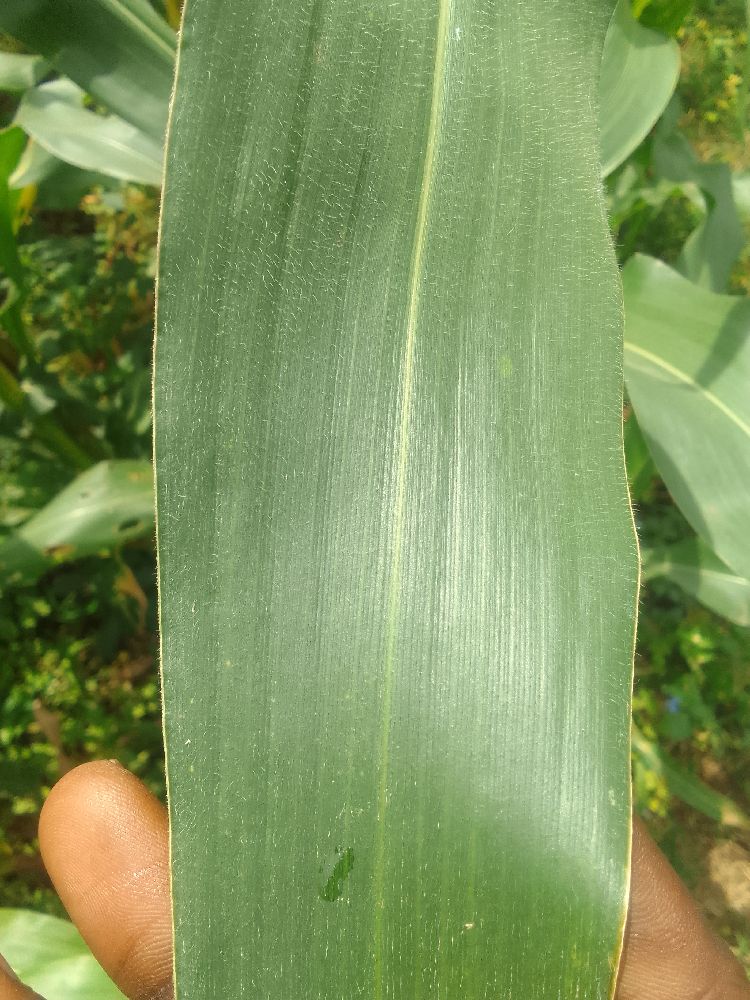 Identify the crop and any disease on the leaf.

maize, healthy
